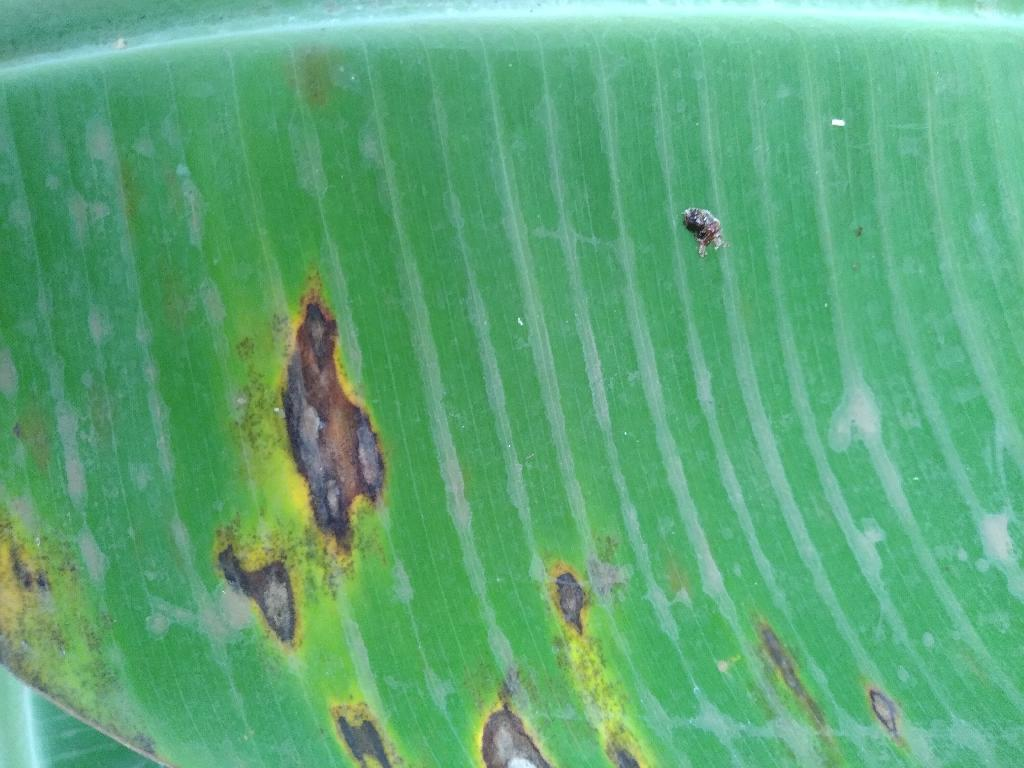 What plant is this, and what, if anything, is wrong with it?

banana, black sigatoka
